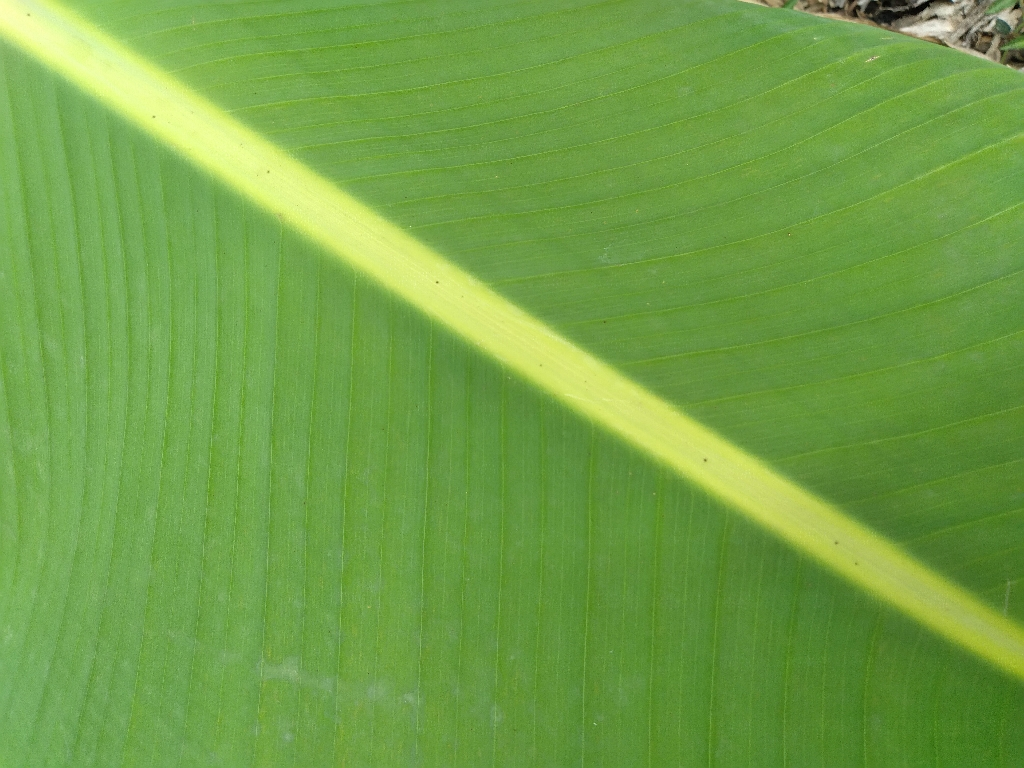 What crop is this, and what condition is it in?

banana, healthy
